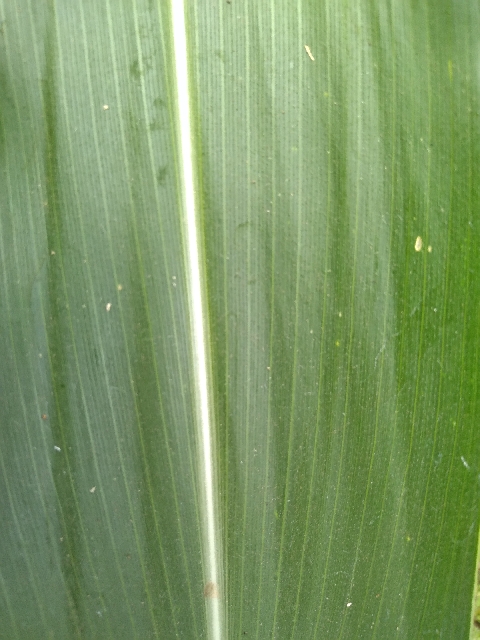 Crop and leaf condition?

maize, healthy
